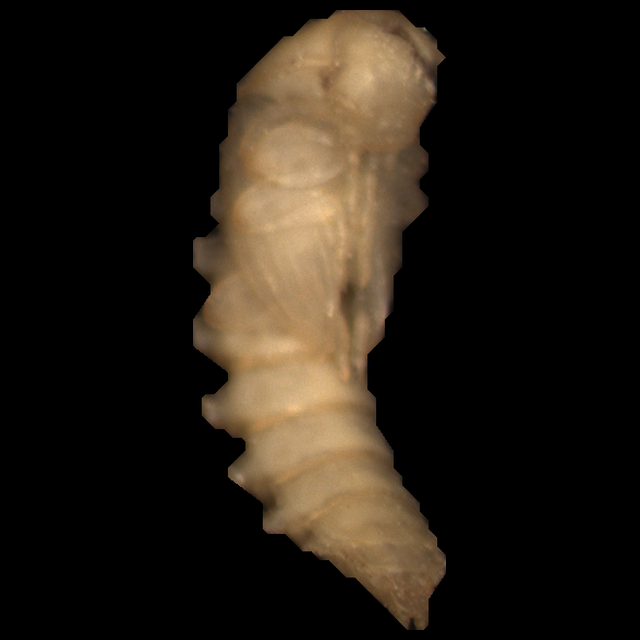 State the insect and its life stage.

mealworm pupa
